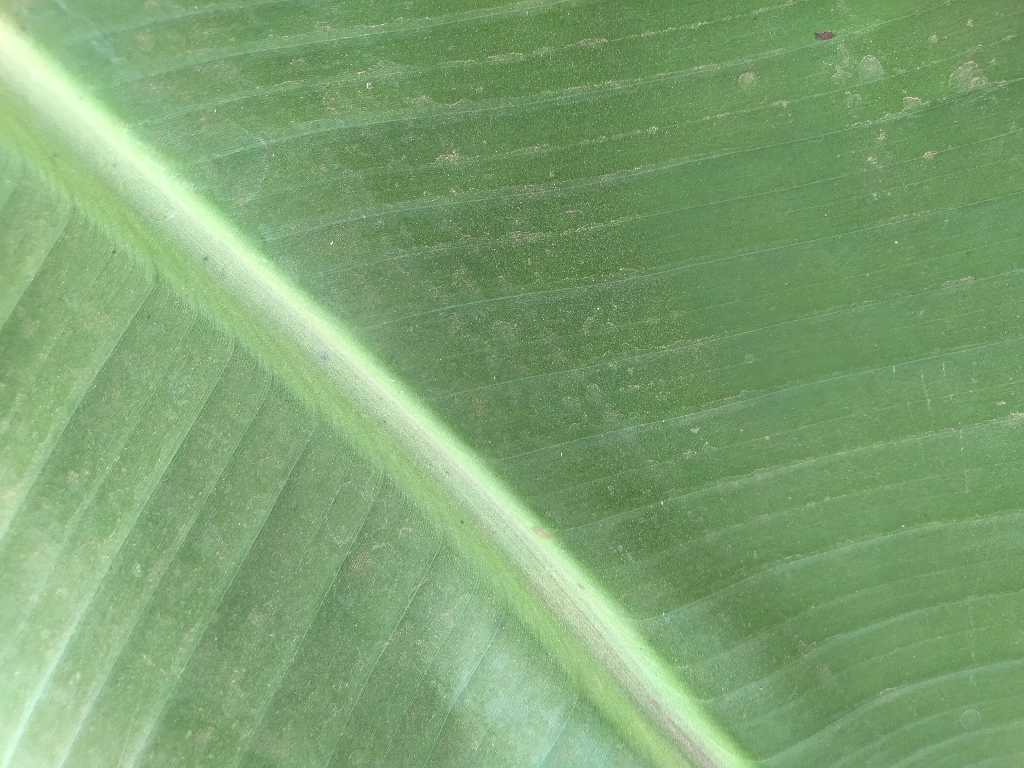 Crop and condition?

banana, healthy
